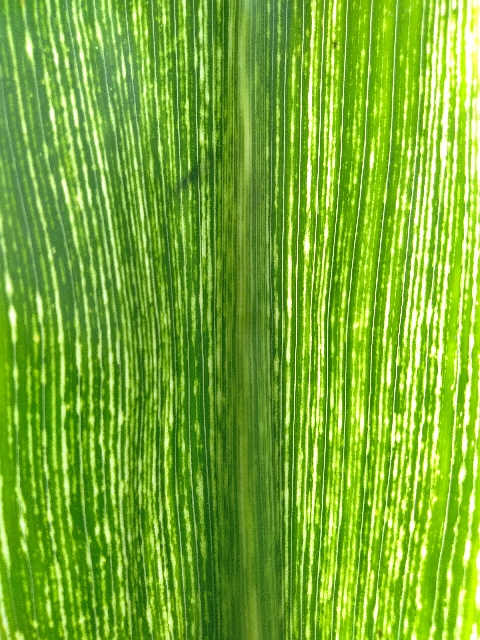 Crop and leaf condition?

maize, maize streak virus
